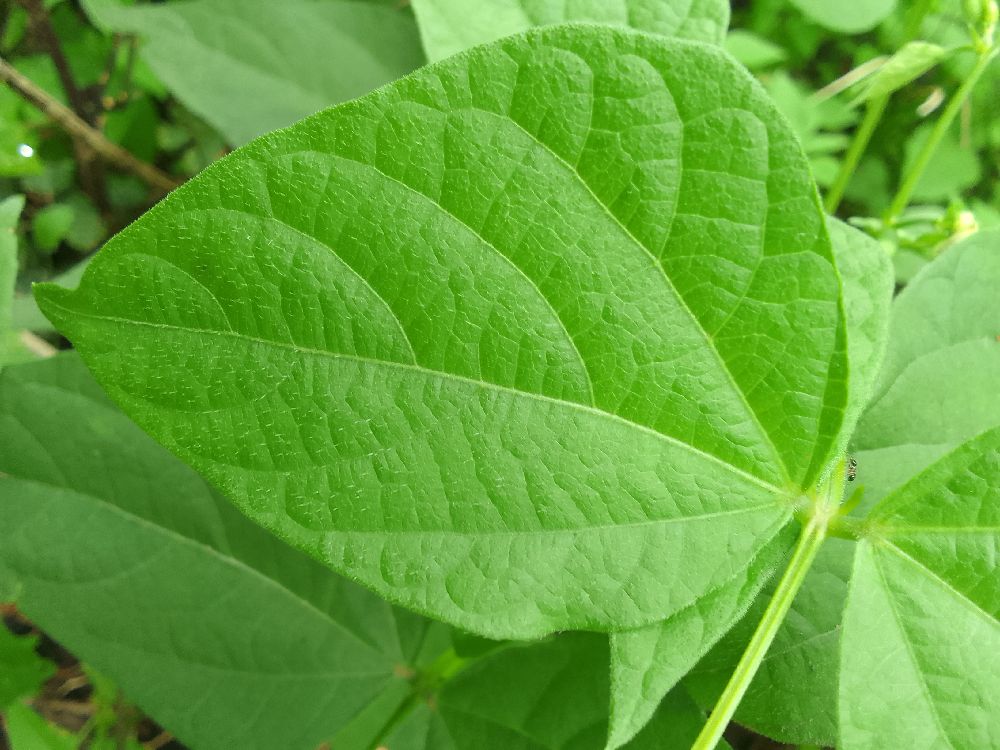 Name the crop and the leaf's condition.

common bean, healthy
